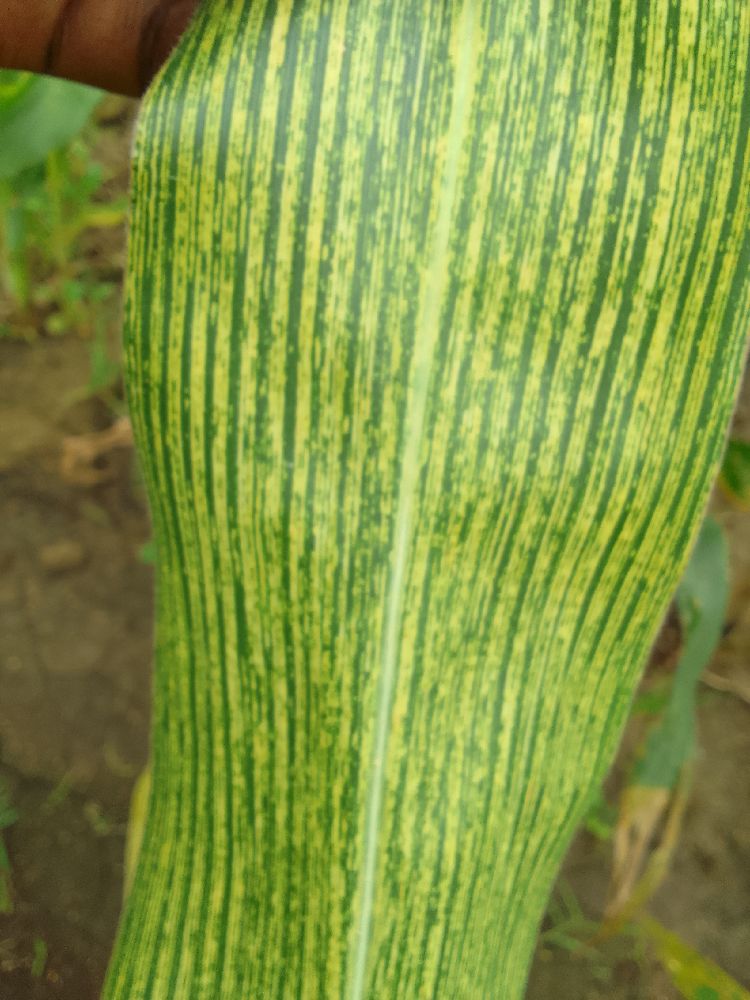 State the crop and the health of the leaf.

maize, maize streak virus
